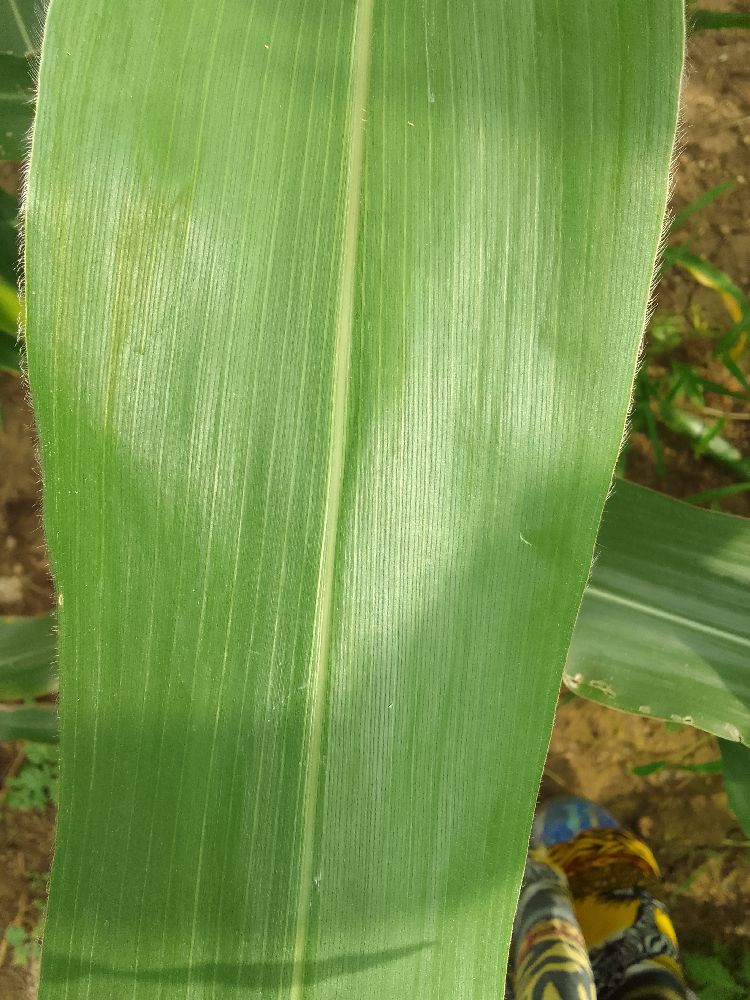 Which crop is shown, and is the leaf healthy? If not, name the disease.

maize, healthy
